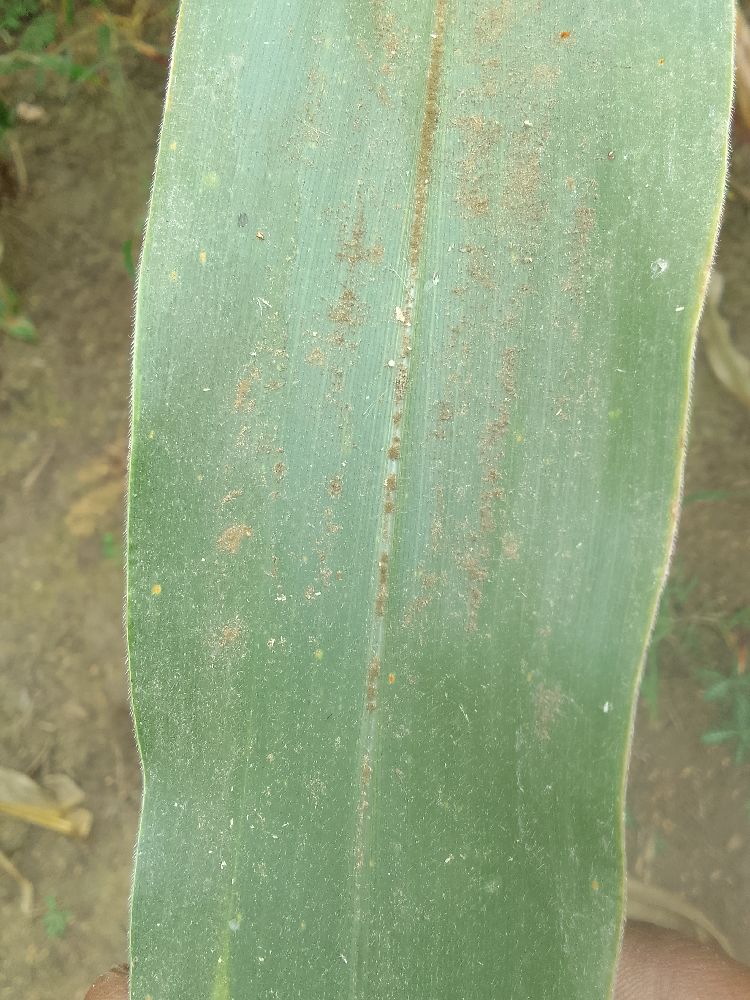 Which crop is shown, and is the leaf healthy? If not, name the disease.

maize, healthy
